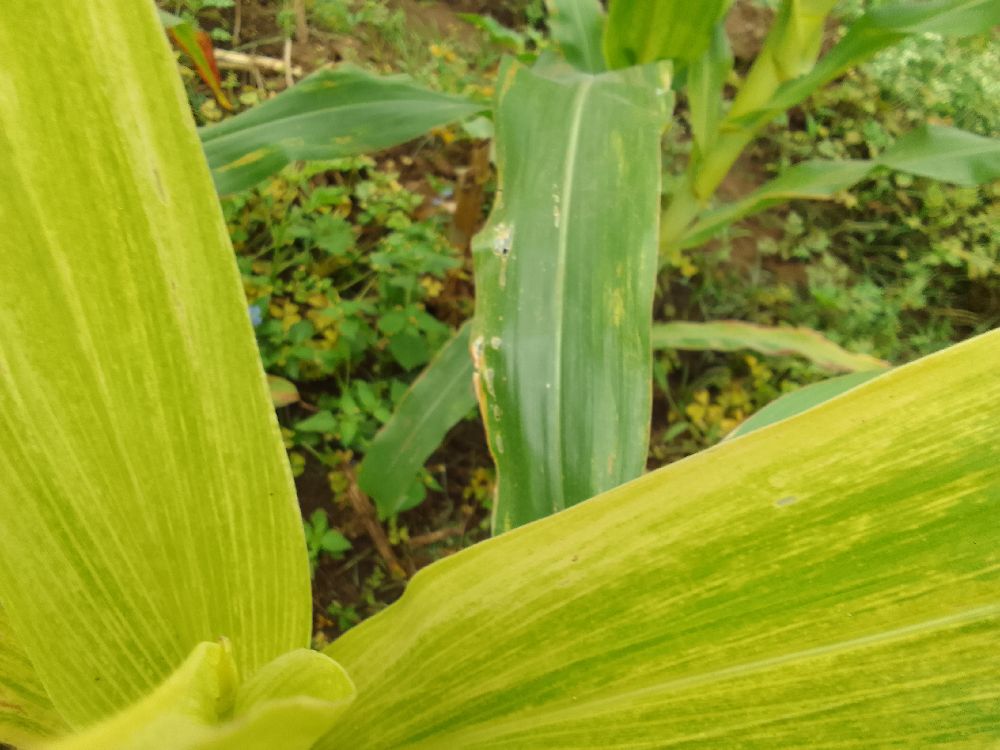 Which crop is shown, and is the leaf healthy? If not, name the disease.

maize, maize lethal necrosis
